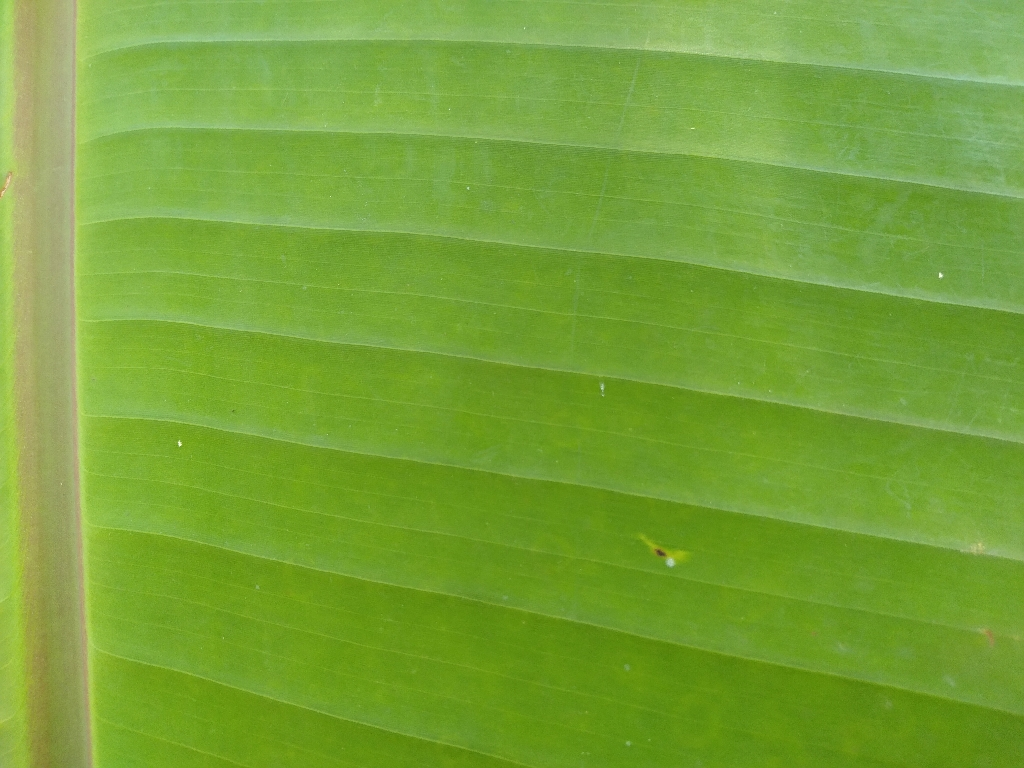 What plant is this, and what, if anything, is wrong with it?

banana, healthy
